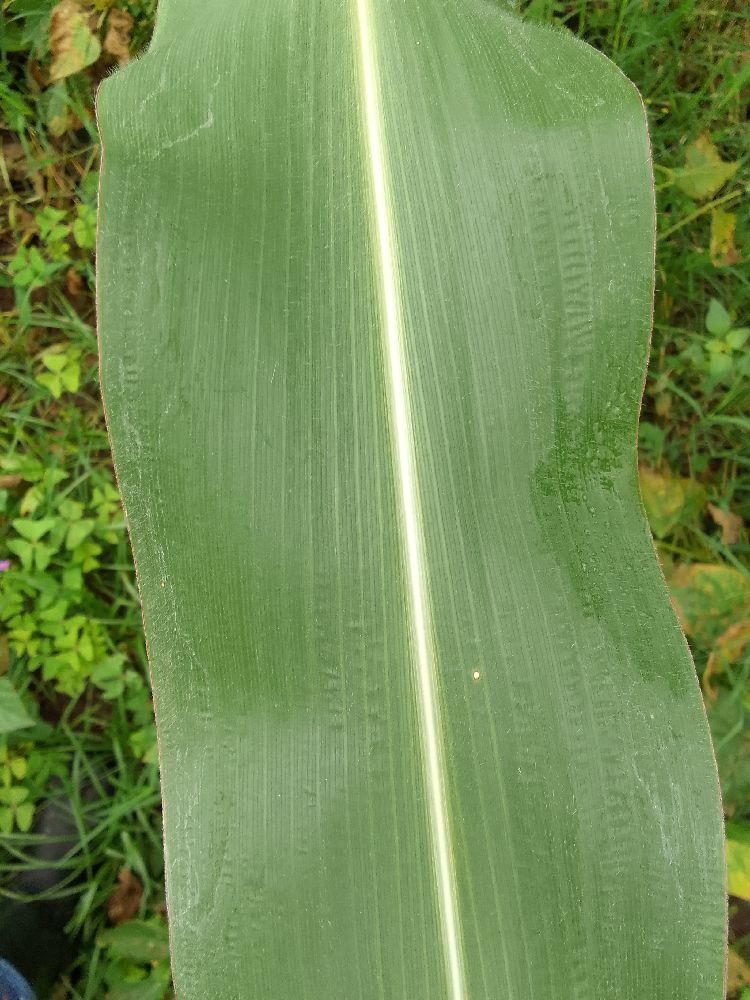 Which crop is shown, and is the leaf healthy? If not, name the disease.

maize, healthy
